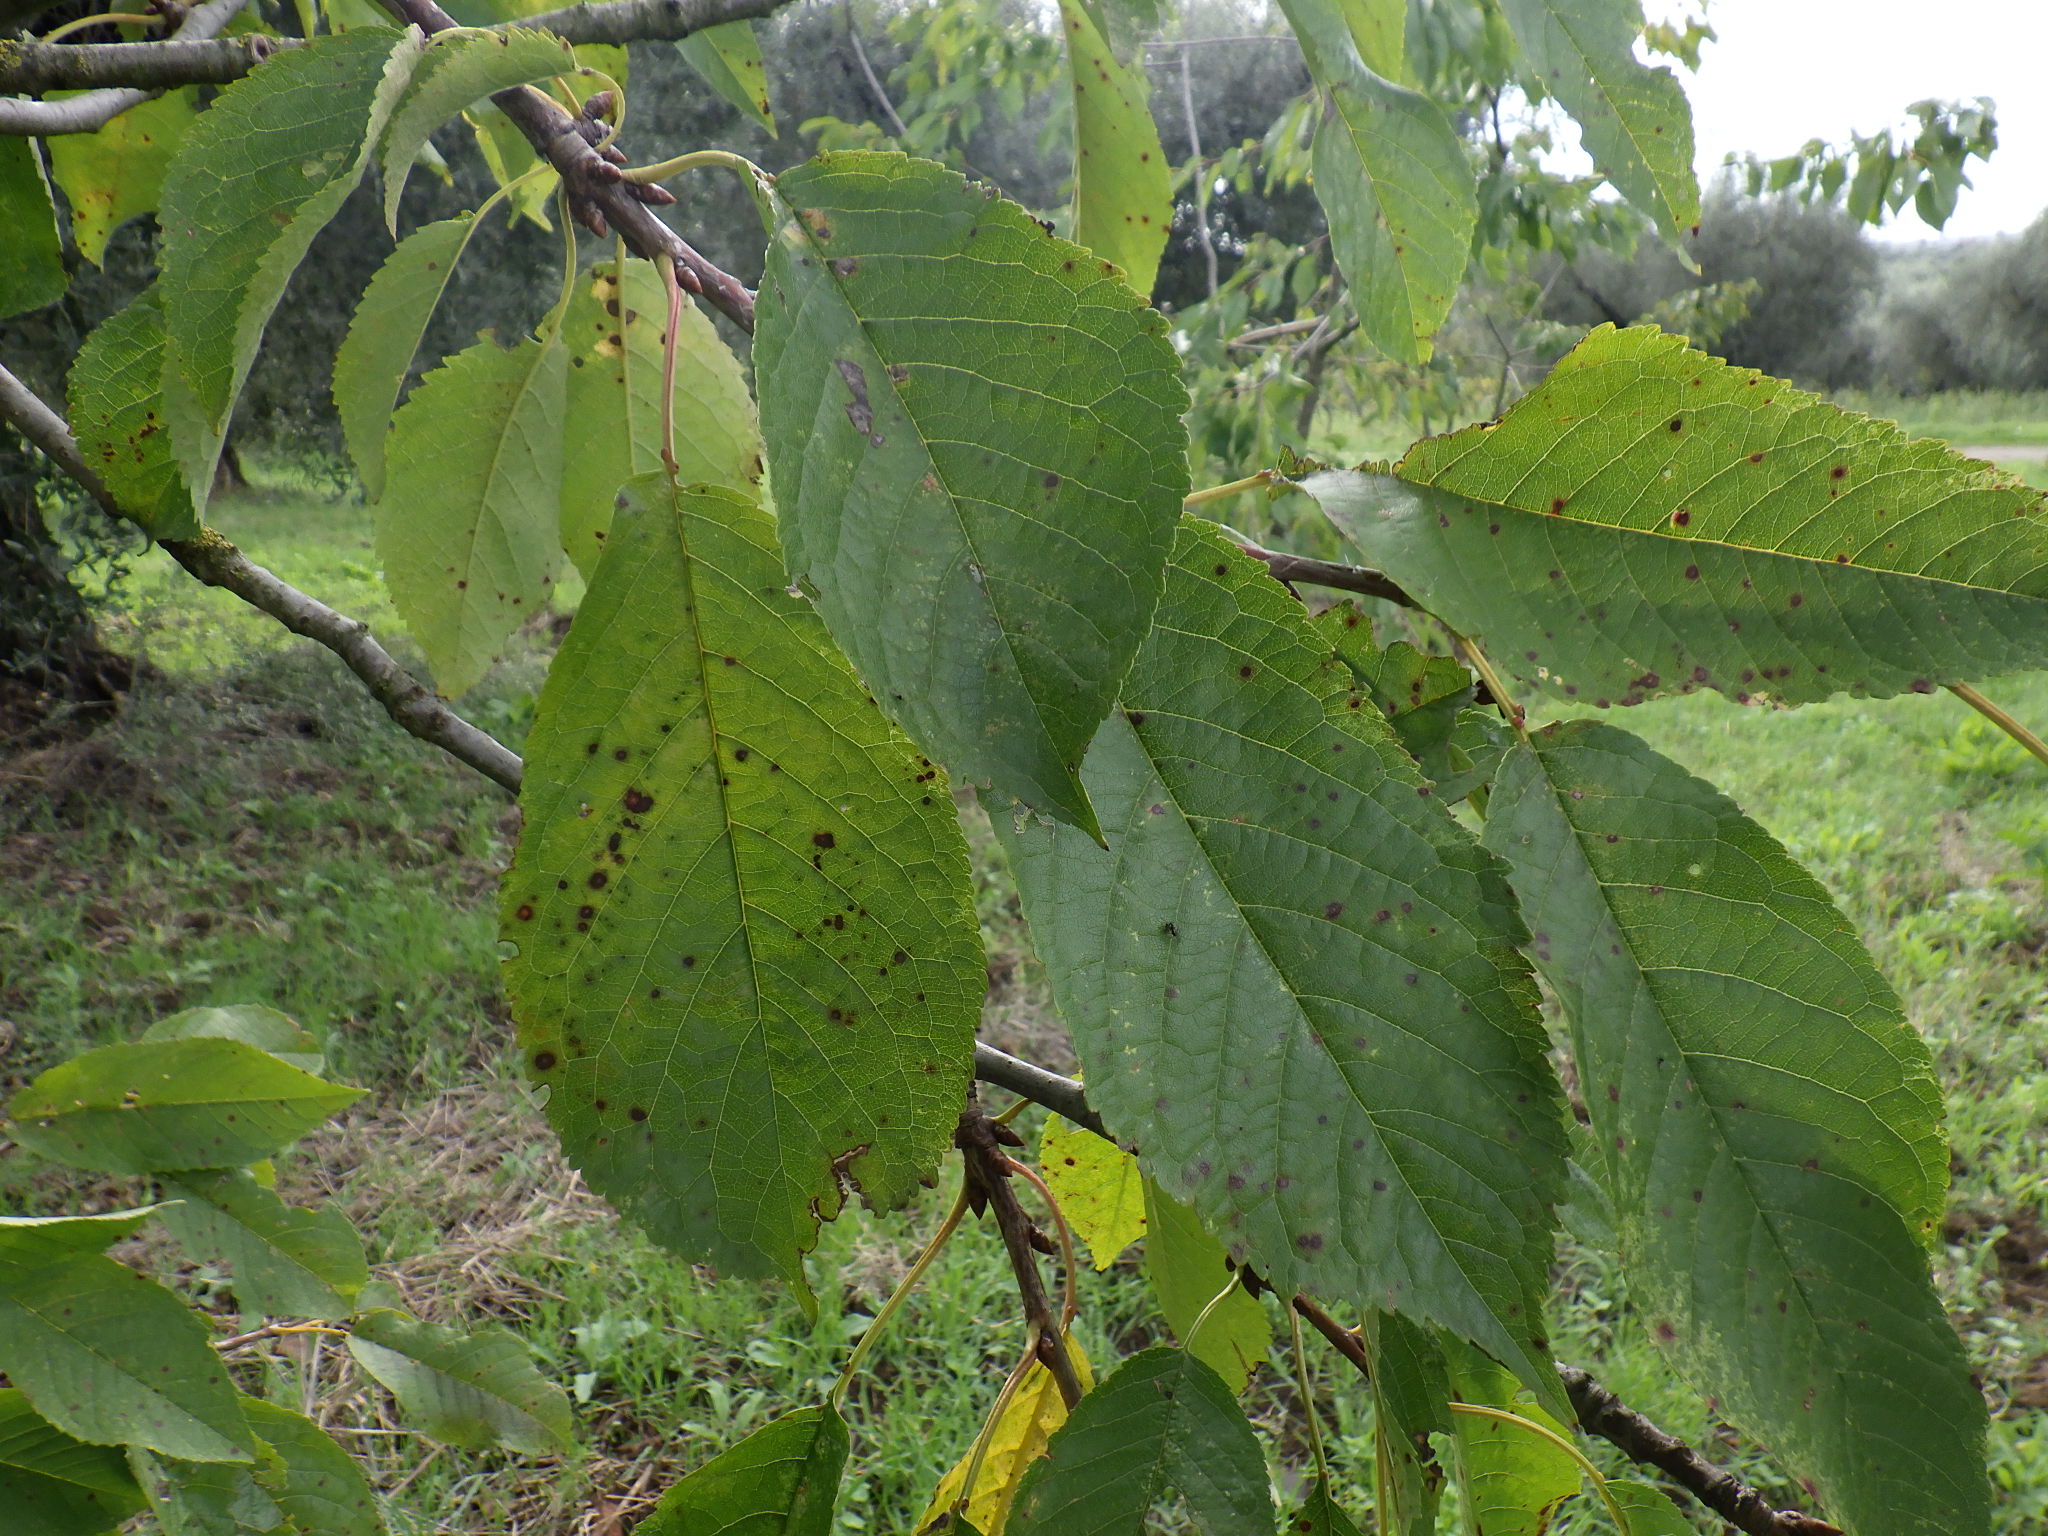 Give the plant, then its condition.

cherry, leaf spot
